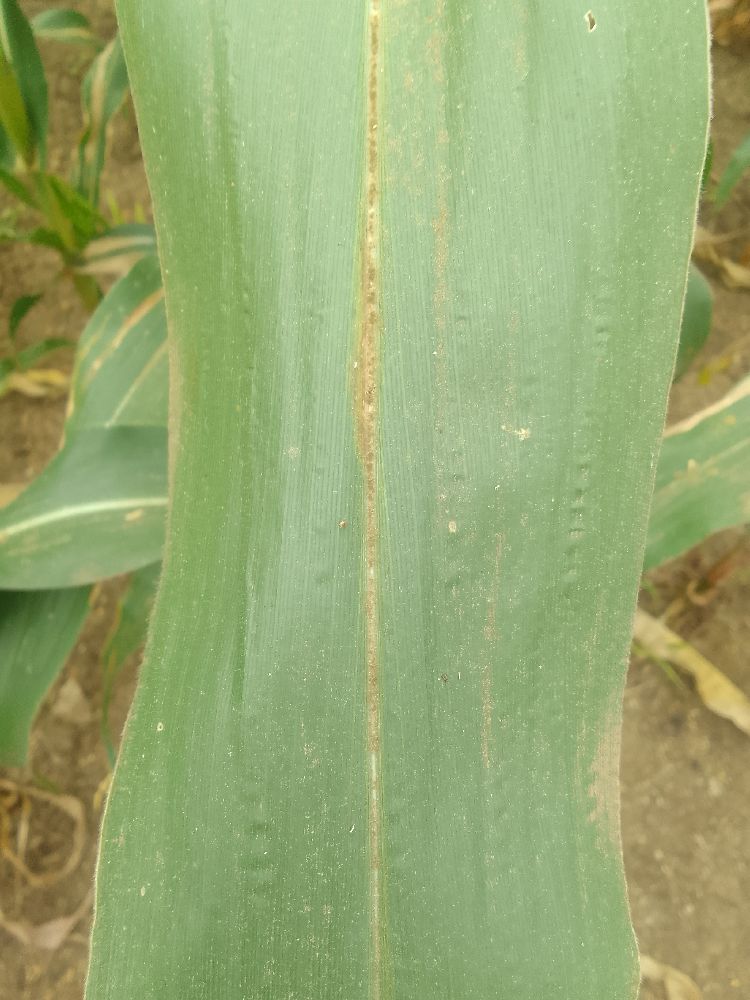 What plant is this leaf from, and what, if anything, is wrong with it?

maize, healthy
